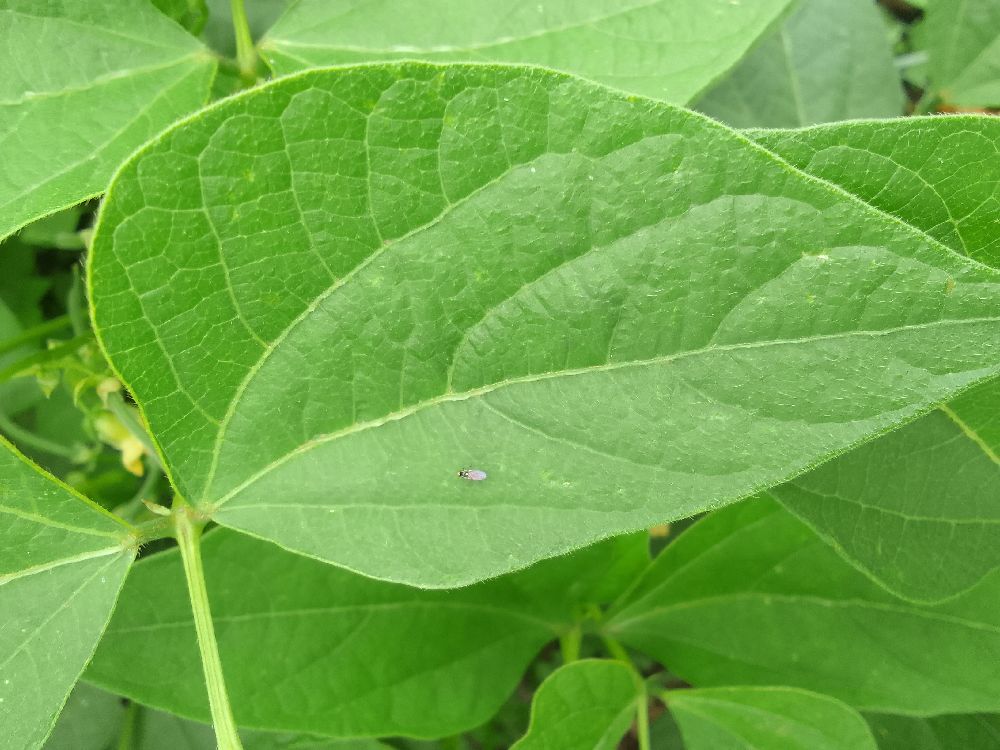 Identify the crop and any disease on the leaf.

common bean, healthy
